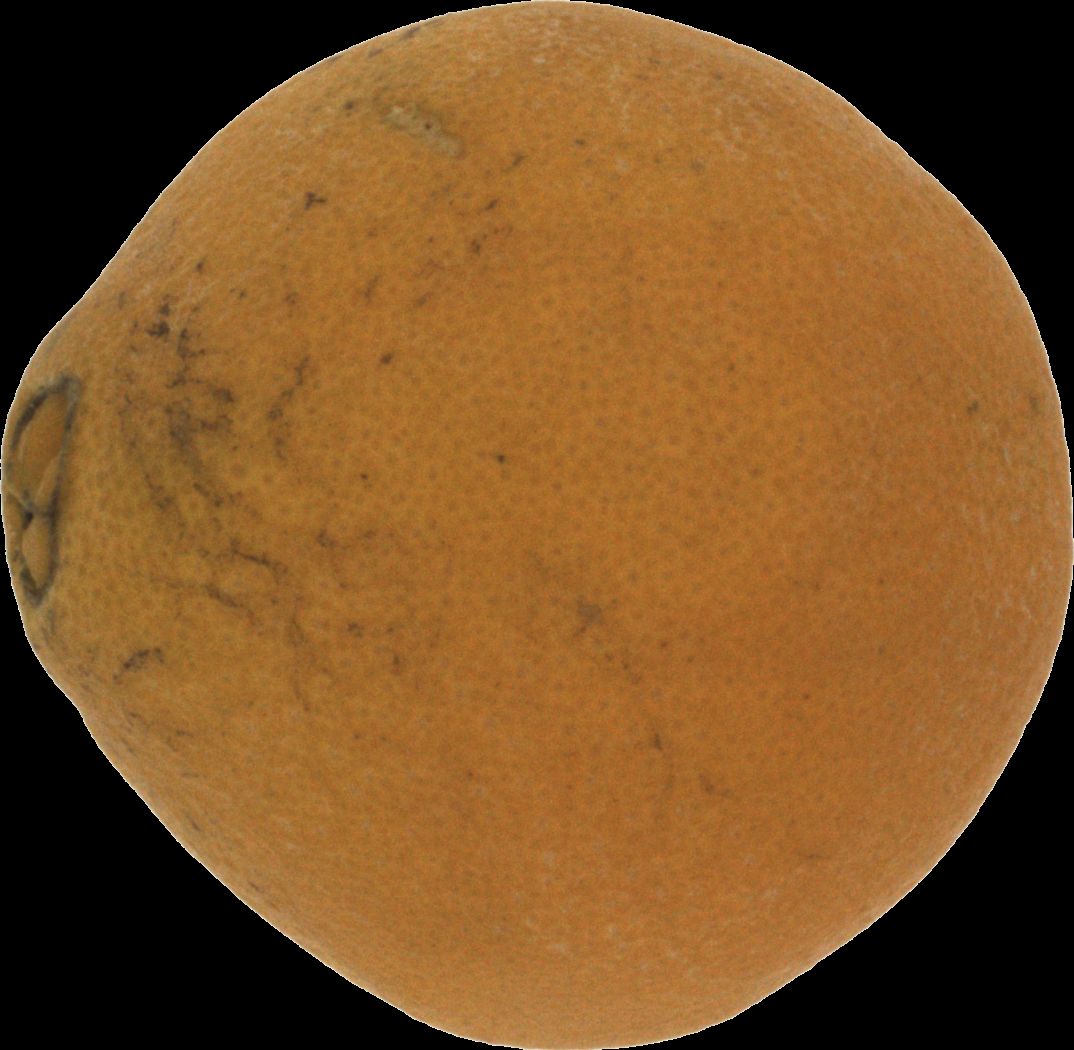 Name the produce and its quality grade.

orange, bad
